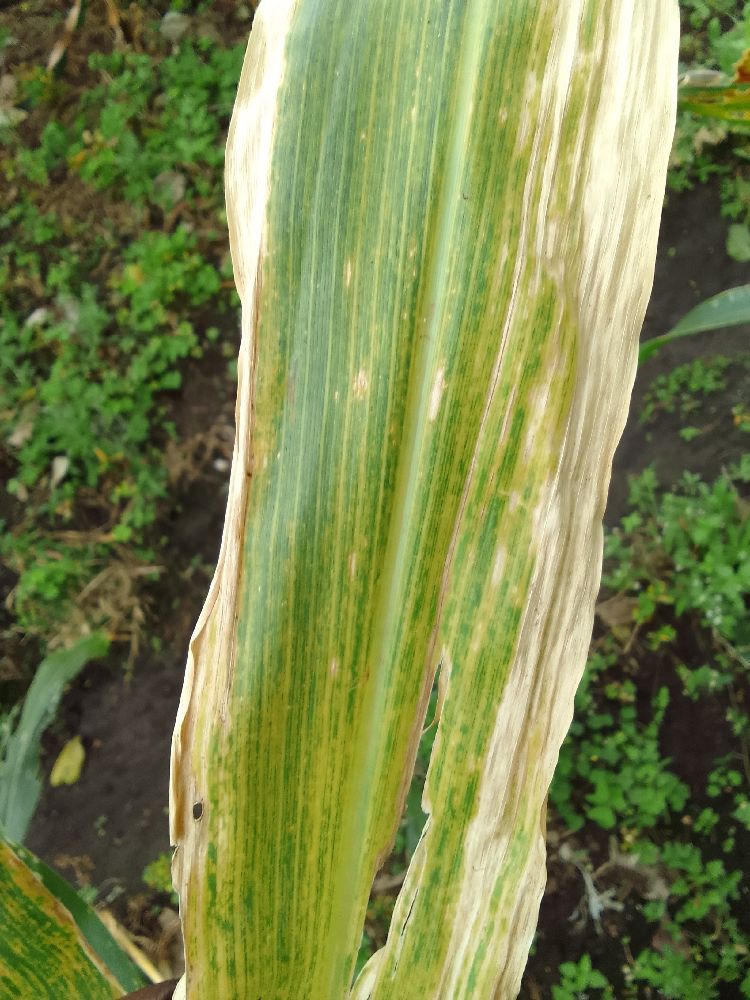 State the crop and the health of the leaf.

maize, maize lethal necrosis
